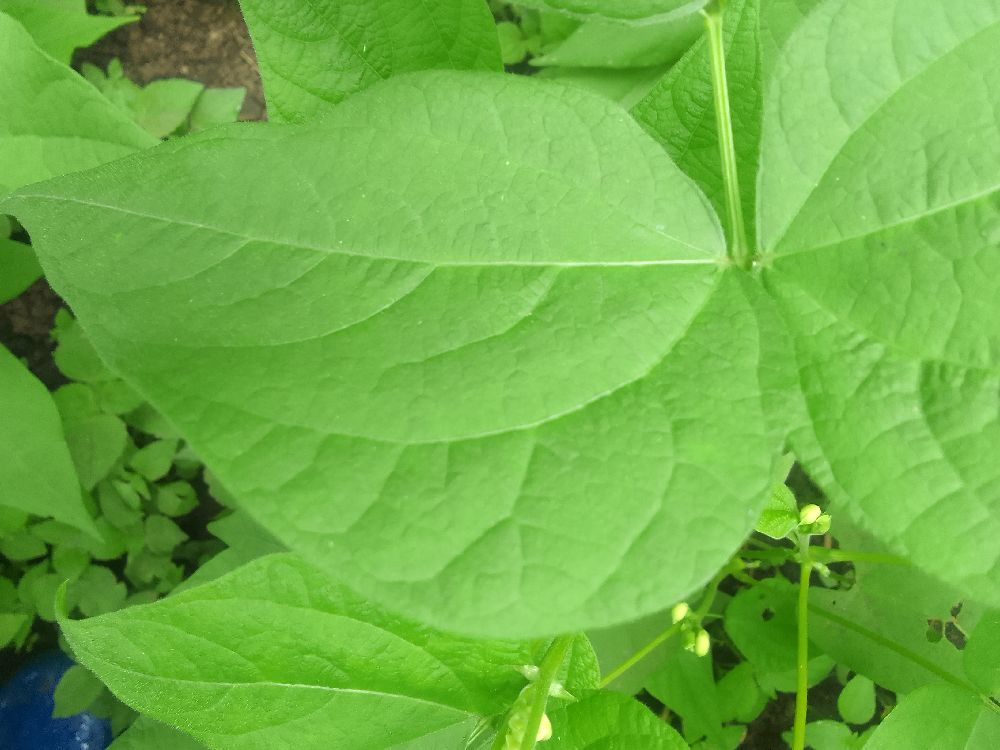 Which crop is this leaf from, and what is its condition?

common bean, healthy
